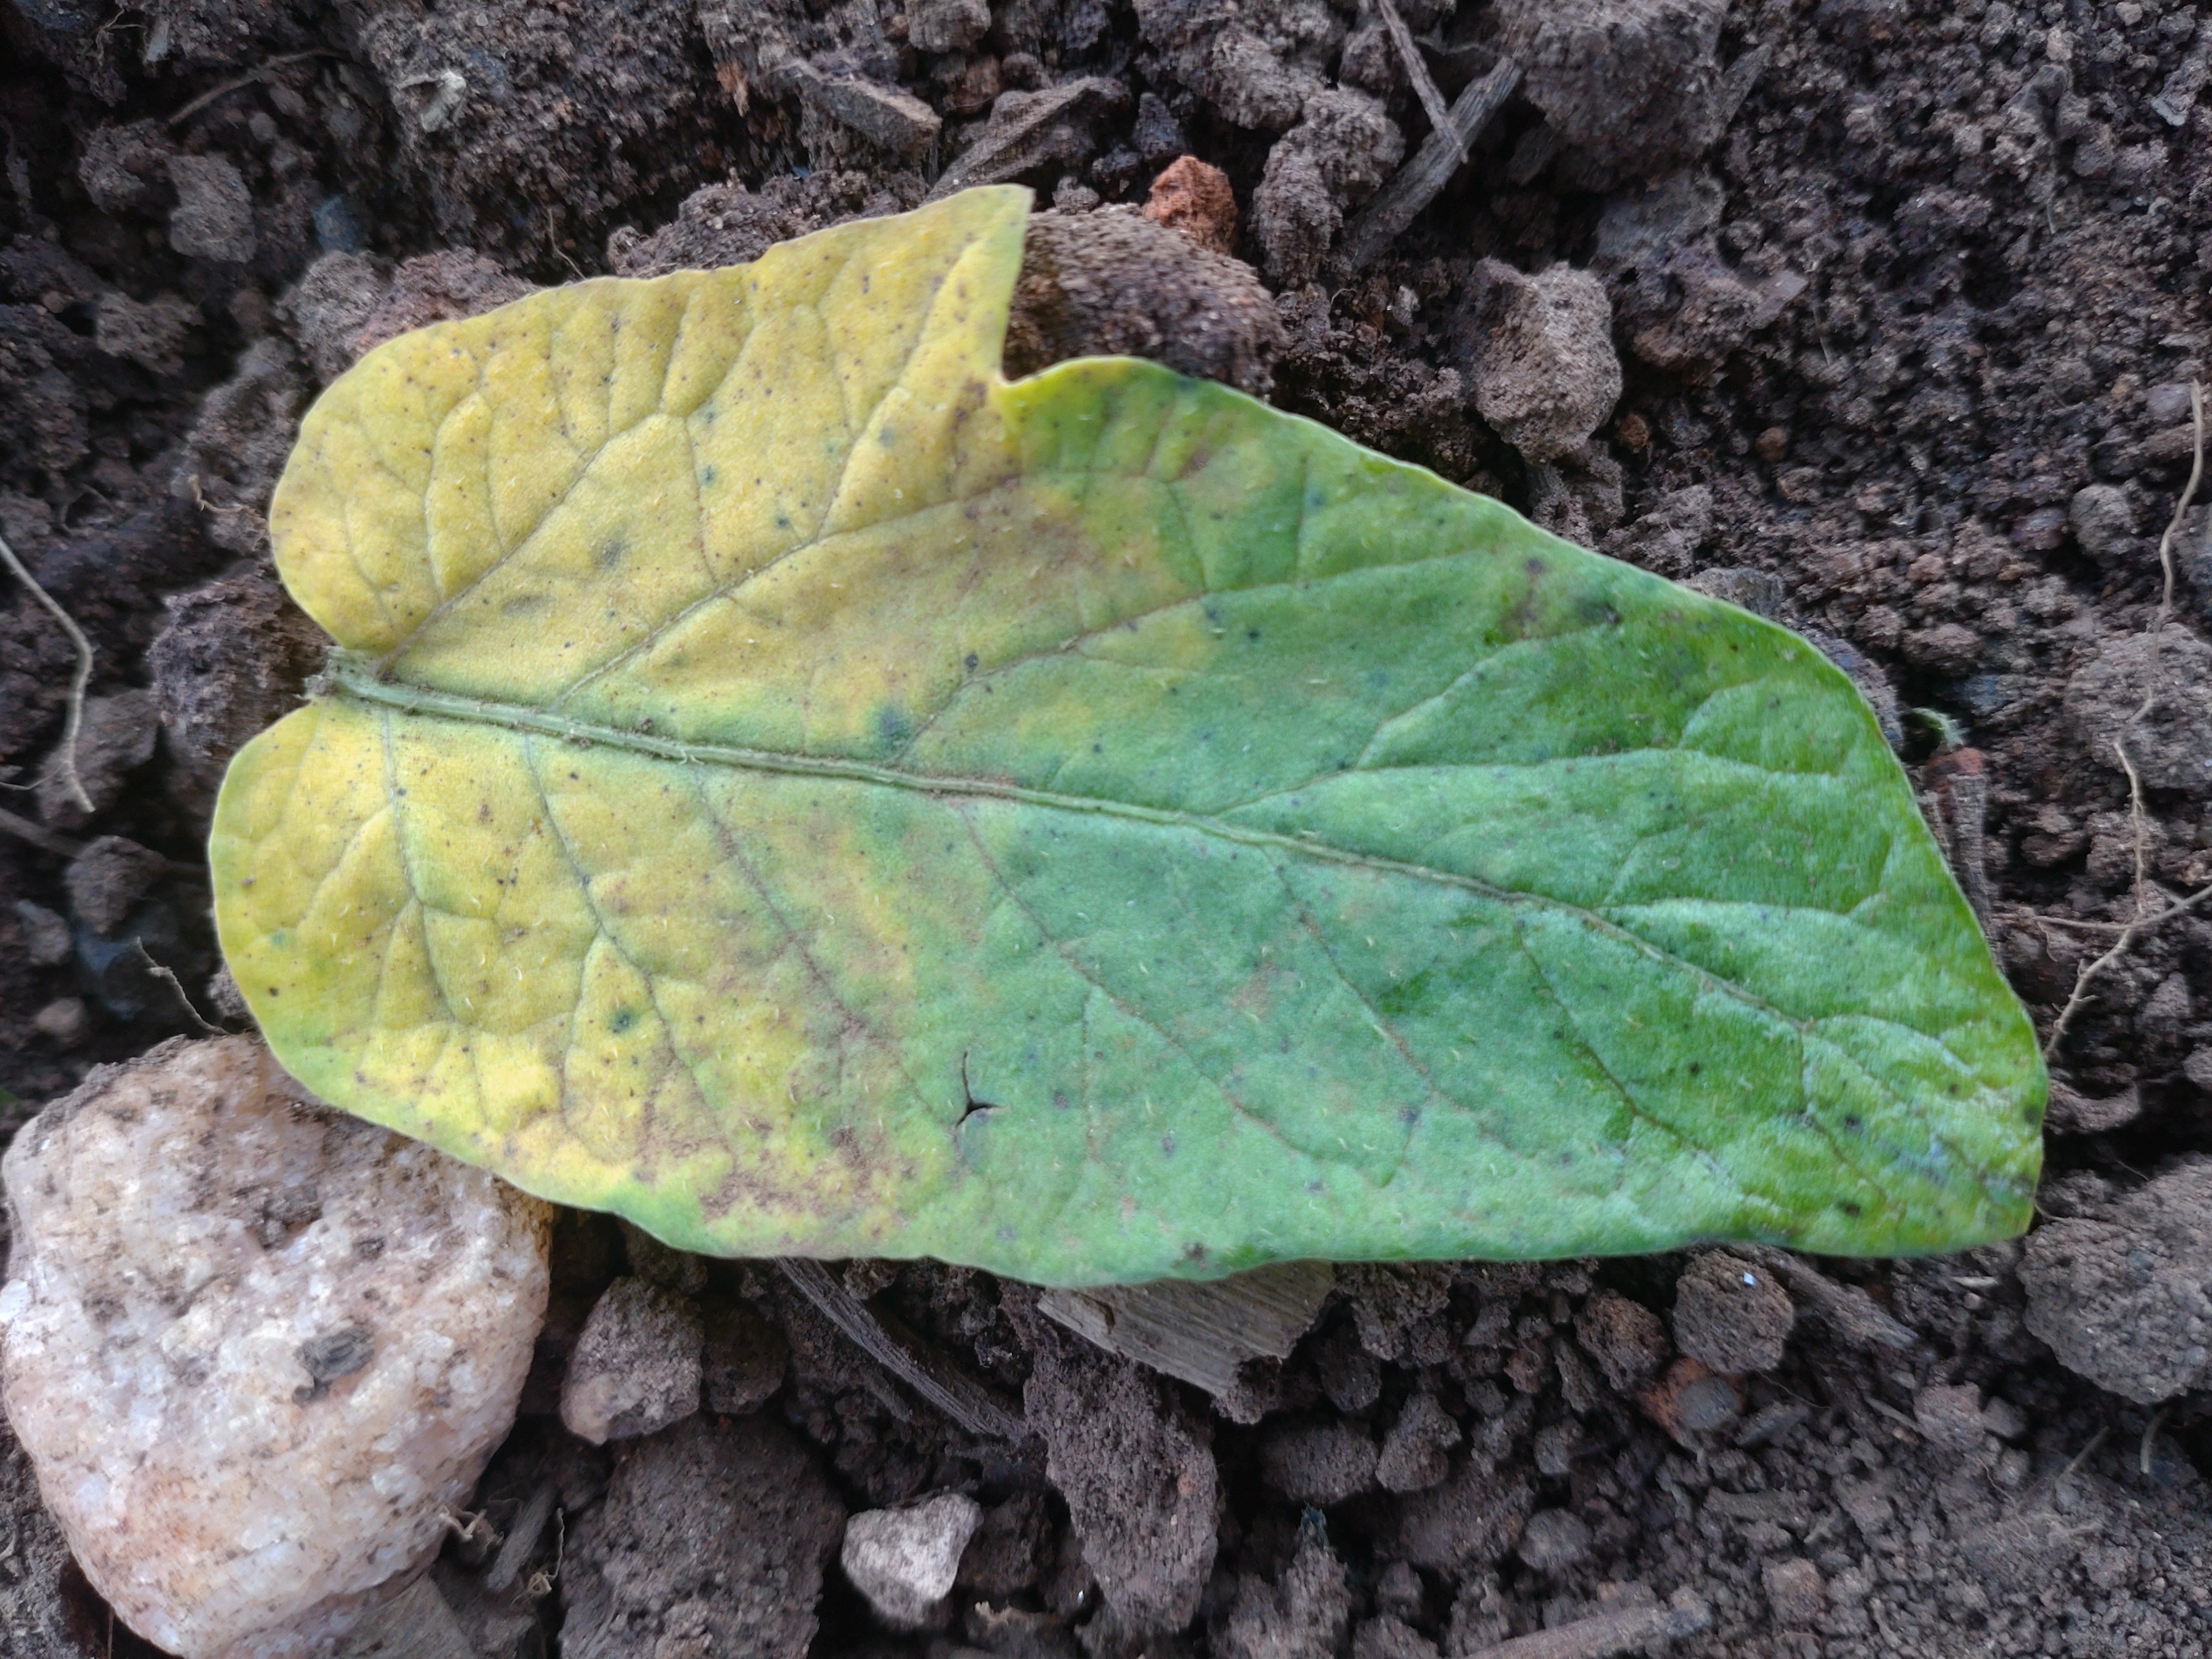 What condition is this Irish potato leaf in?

late blight
